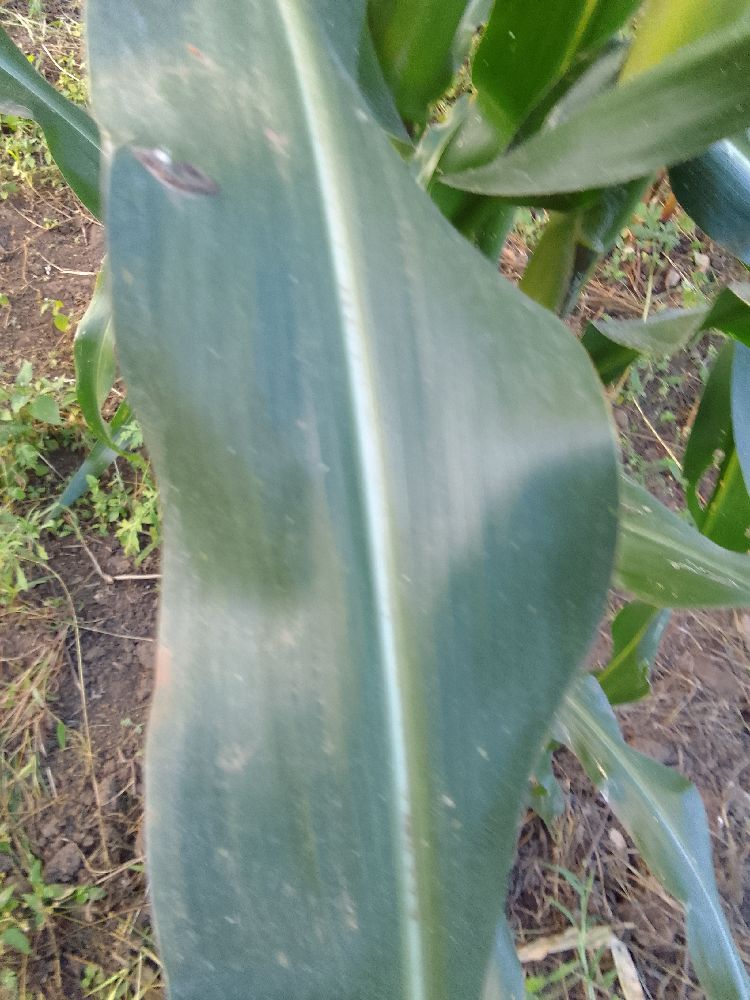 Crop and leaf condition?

maize, healthy
